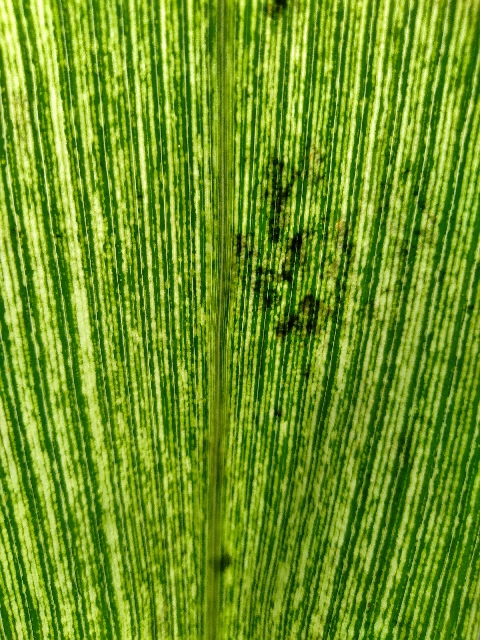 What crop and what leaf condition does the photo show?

maize, maize streak virus
